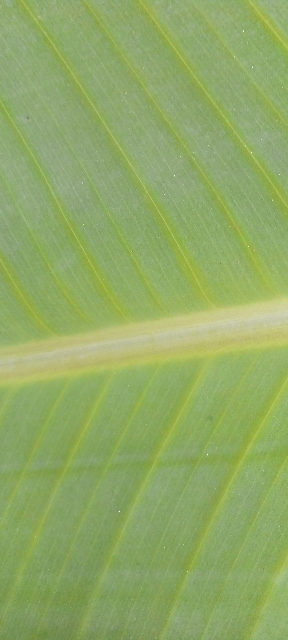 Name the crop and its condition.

banana, healthy
